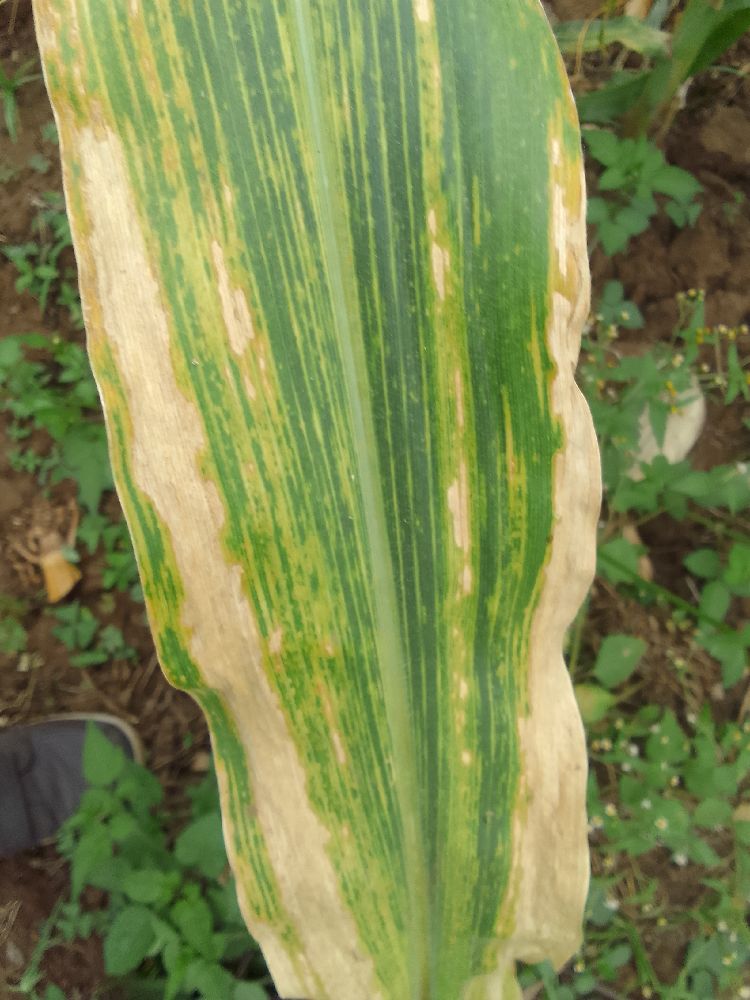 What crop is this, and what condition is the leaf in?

maize, maize lethal necrosis
